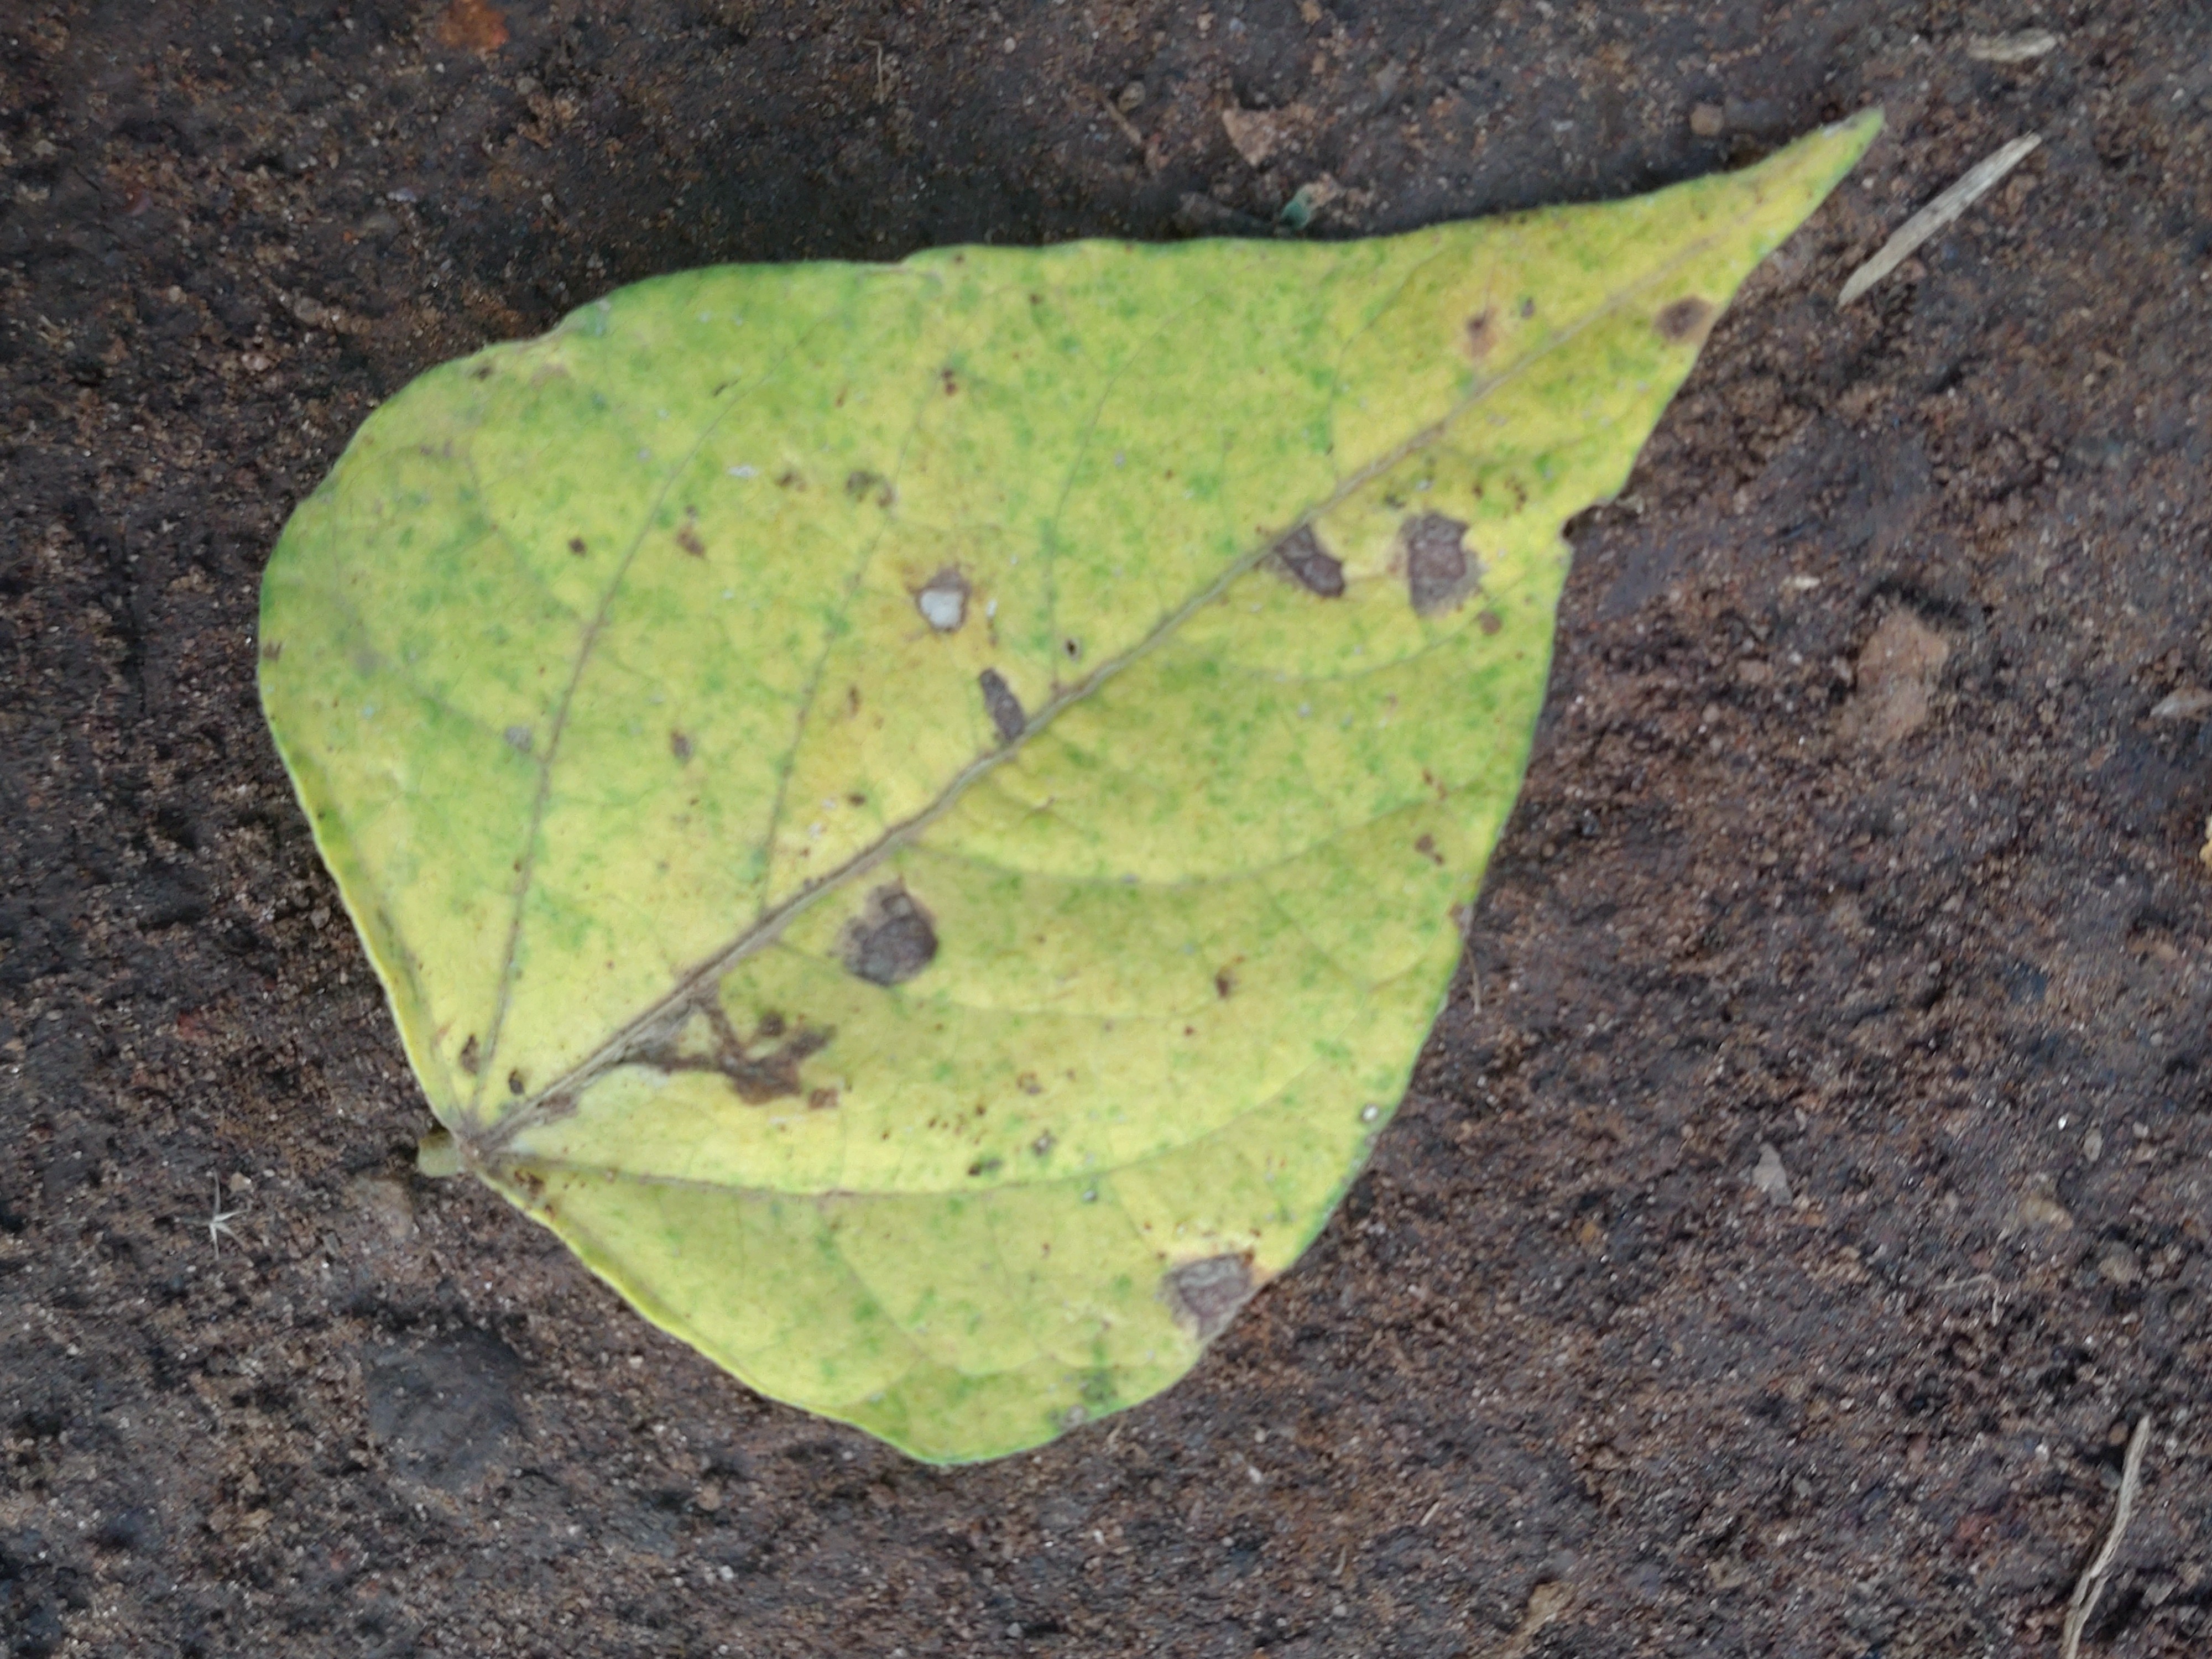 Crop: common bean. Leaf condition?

anthracnose
